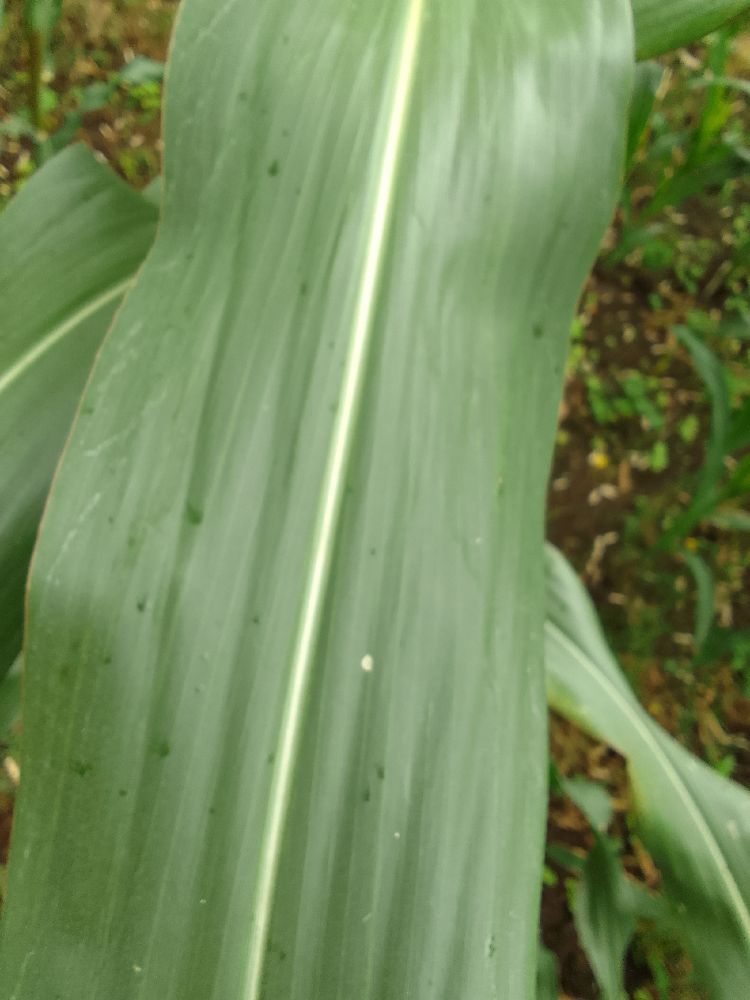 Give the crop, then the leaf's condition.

maize, healthy
